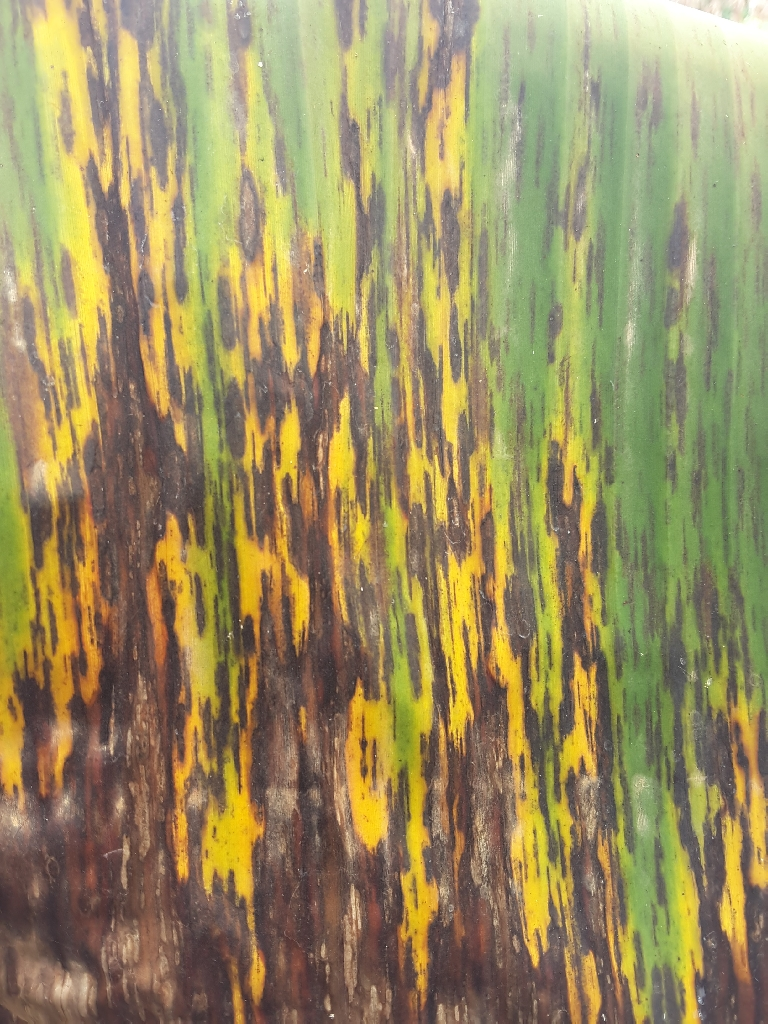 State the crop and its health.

banana, black sigatoka
